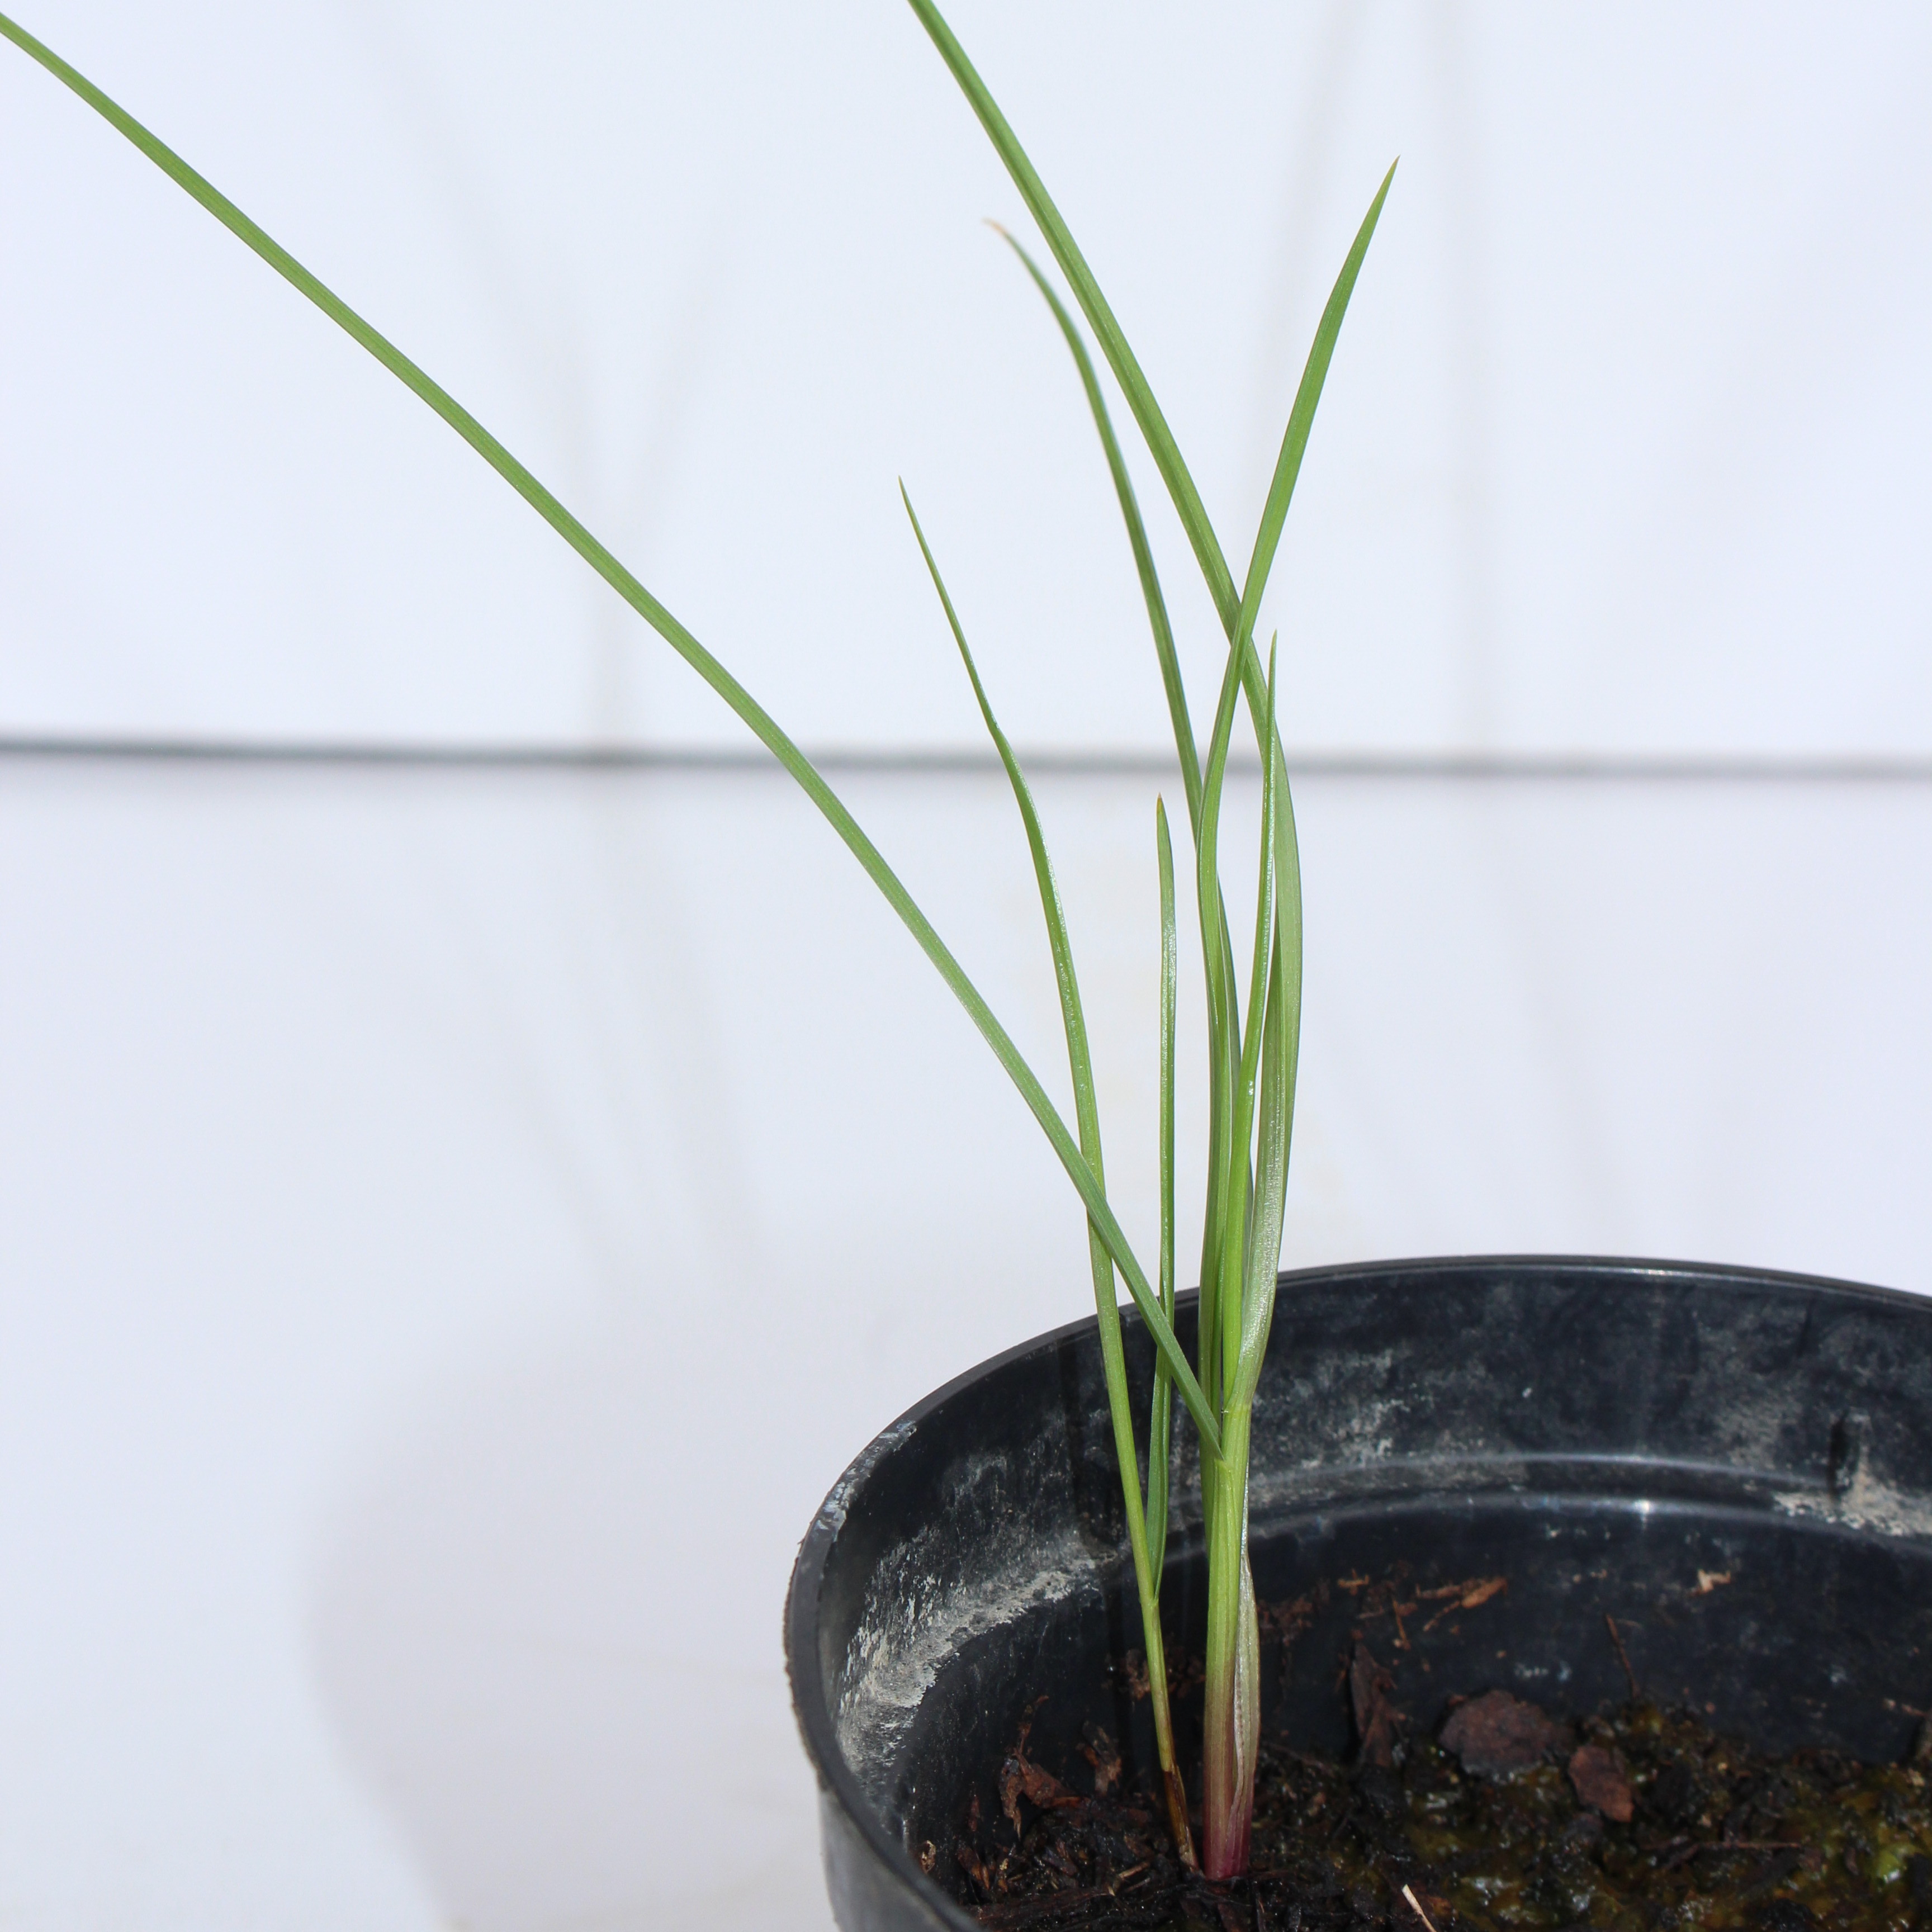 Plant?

Lolium multiflorum
